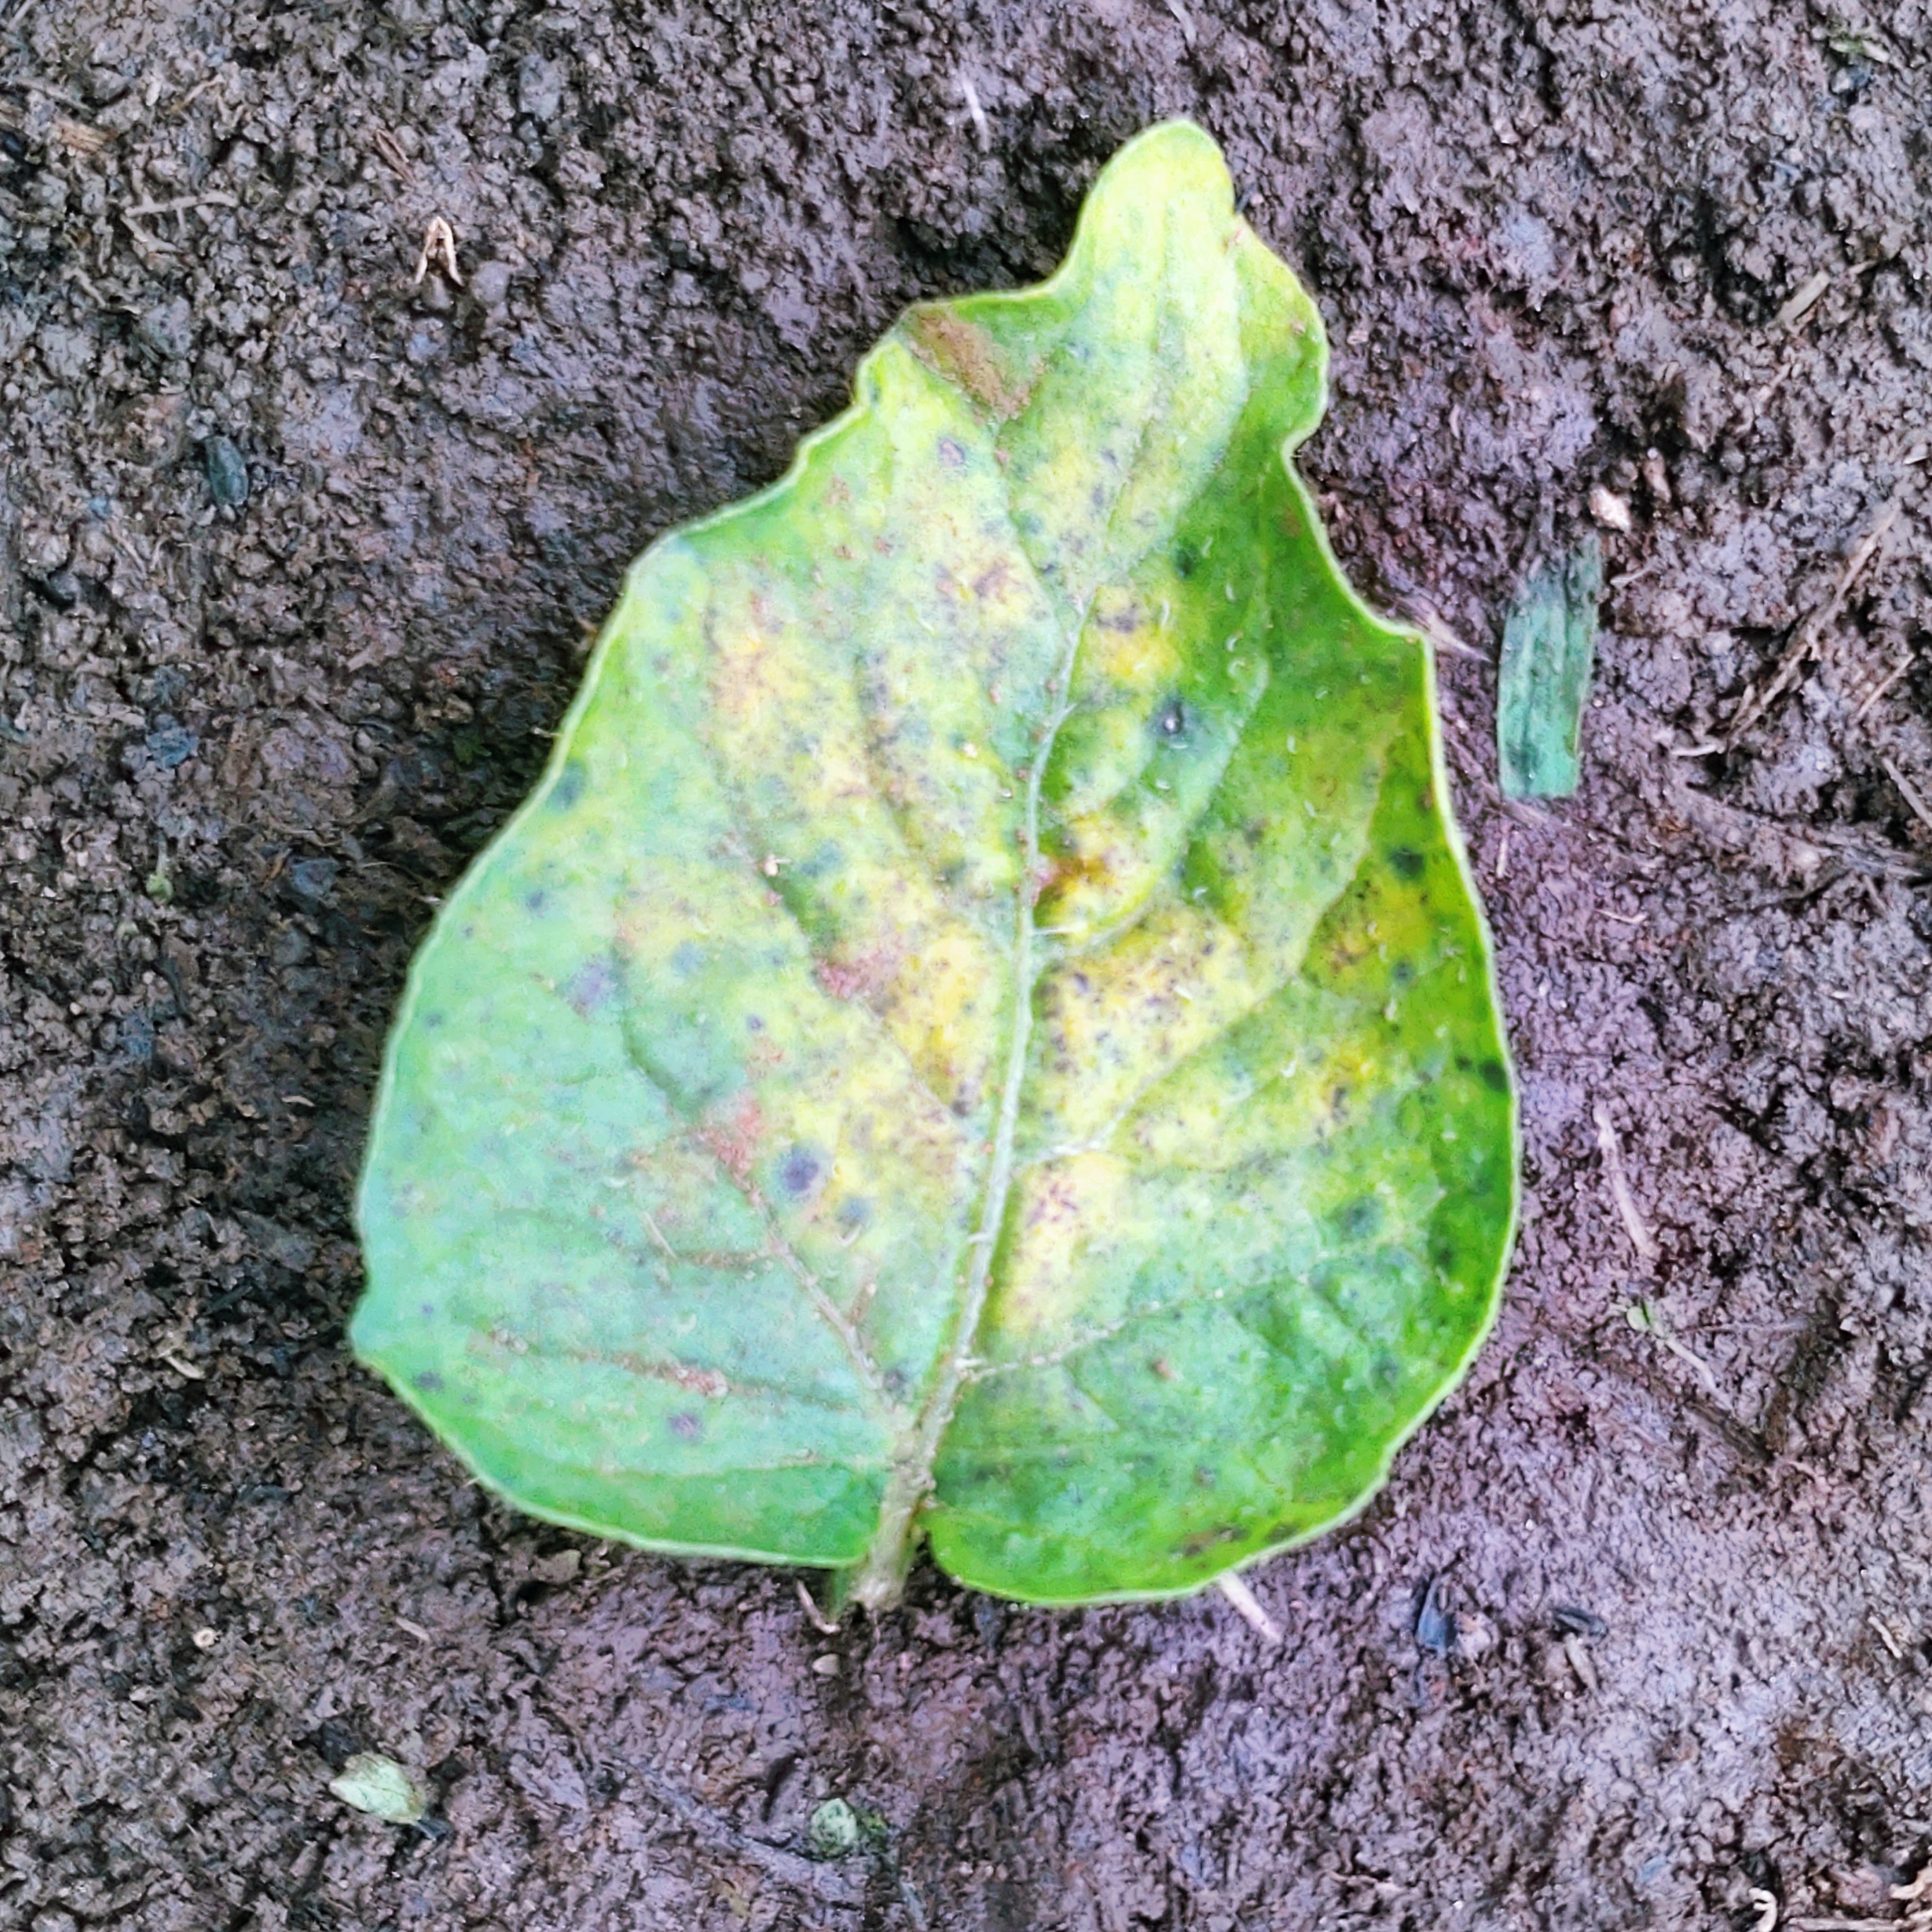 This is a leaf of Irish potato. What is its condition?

late blight
